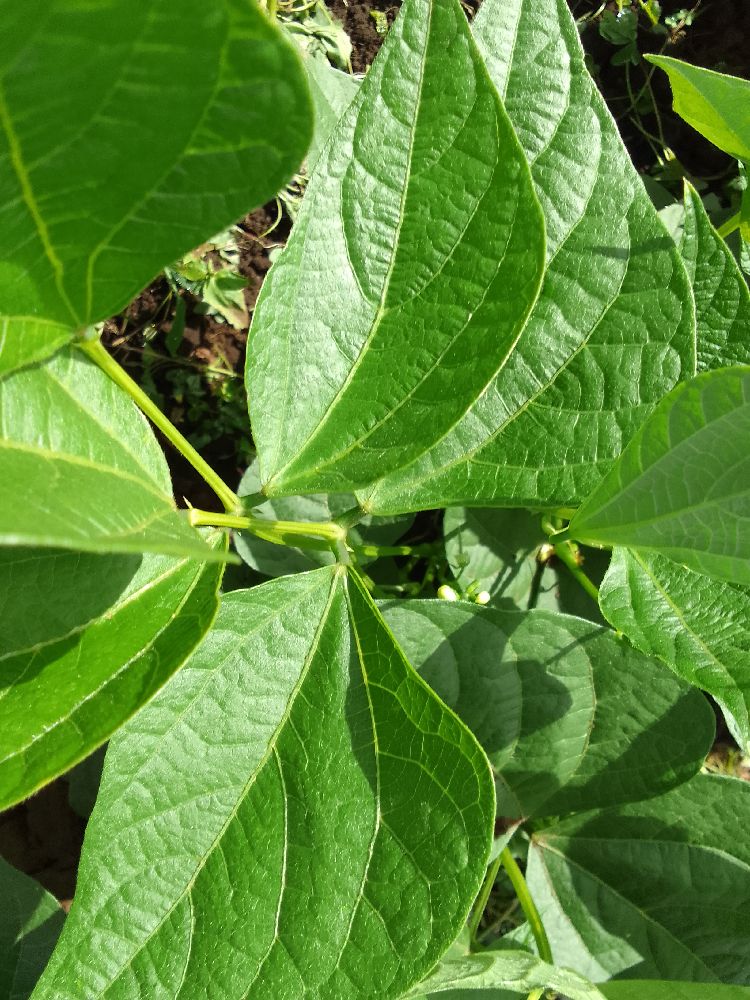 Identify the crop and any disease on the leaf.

common bean, healthy
